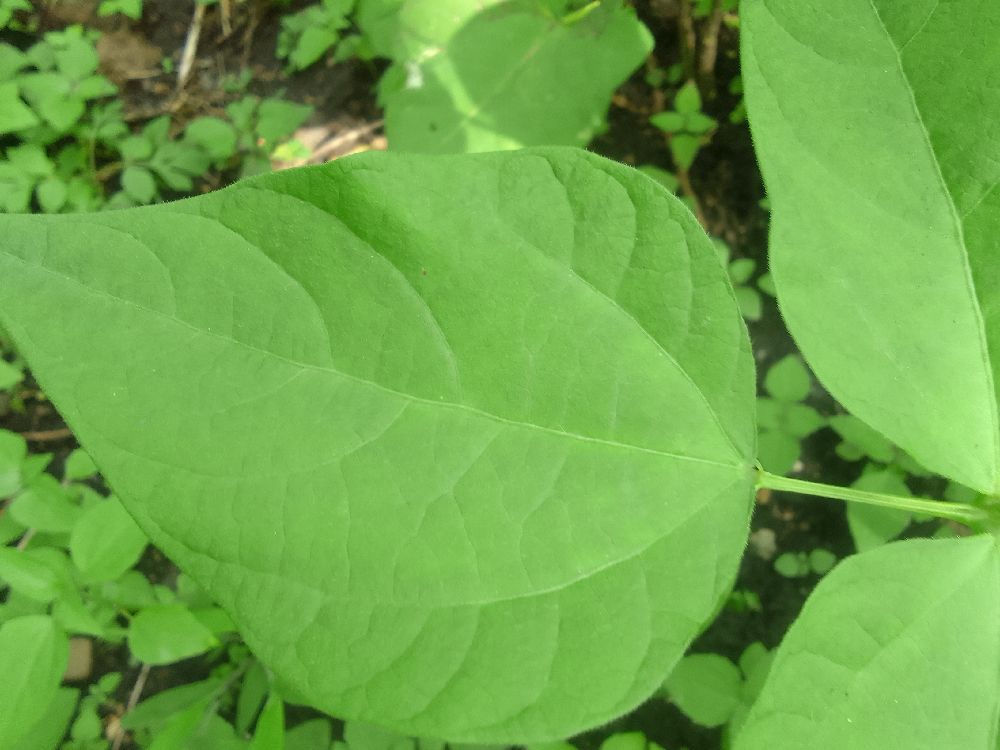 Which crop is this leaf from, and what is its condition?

common bean, healthy
